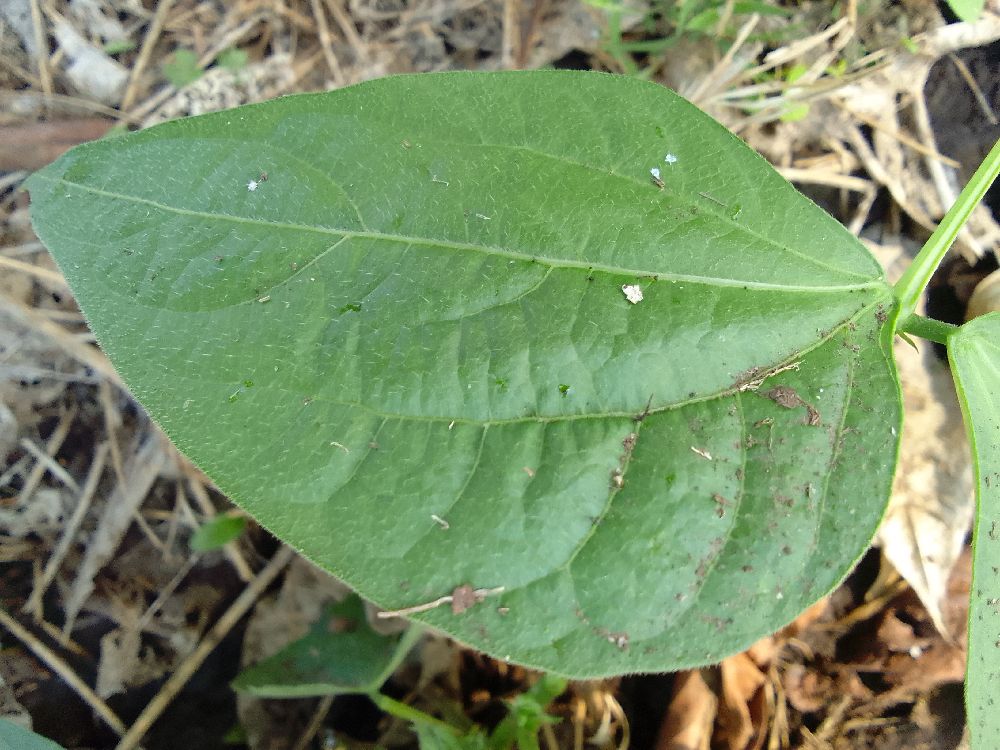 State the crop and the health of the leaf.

common bean, healthy
